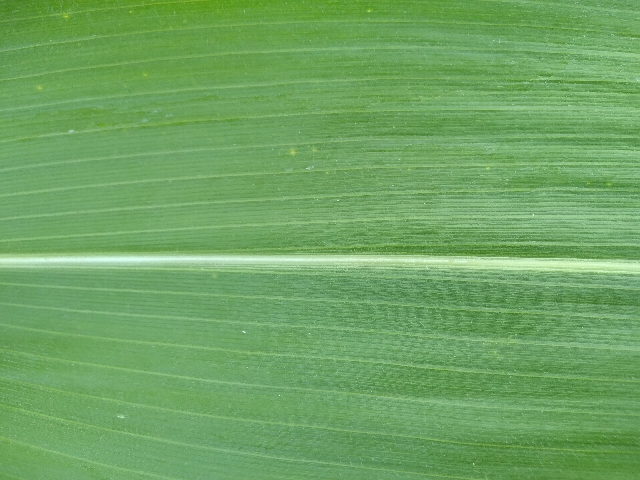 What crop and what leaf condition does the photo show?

maize, healthy
